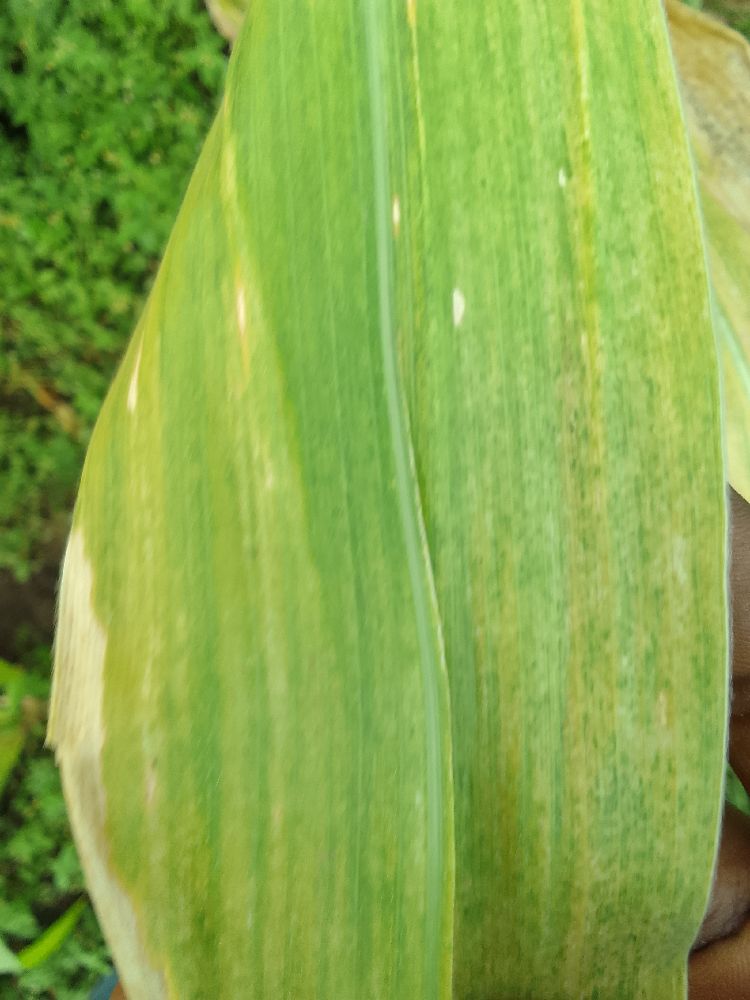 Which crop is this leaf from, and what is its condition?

maize, maize lethal necrosis
